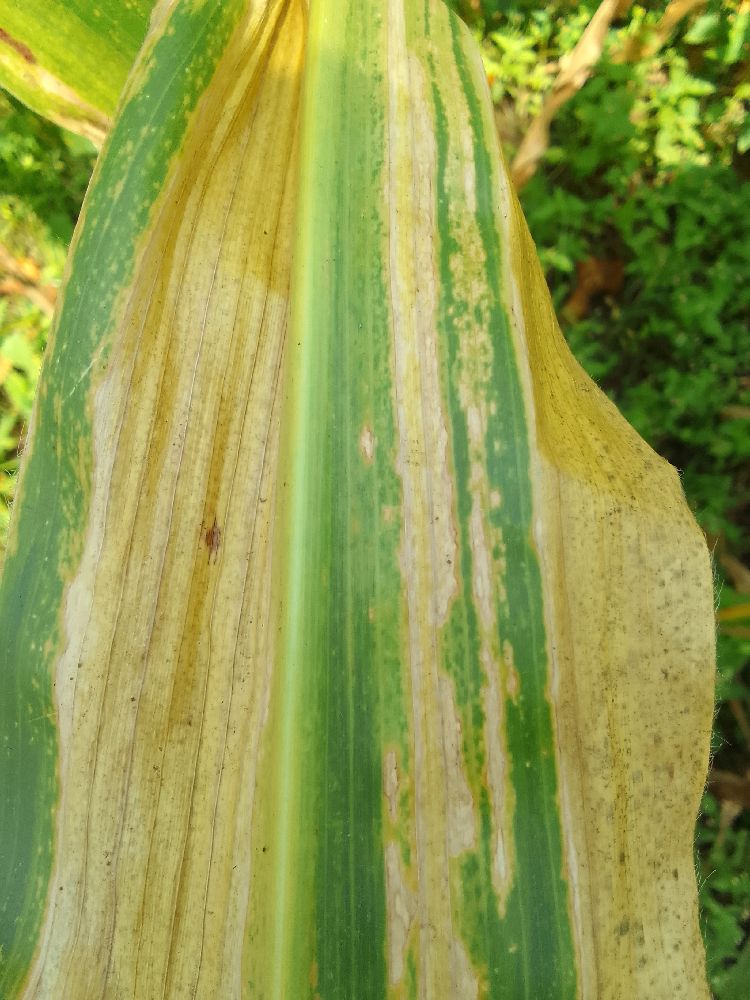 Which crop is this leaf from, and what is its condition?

maize, maize lethal necrosis
